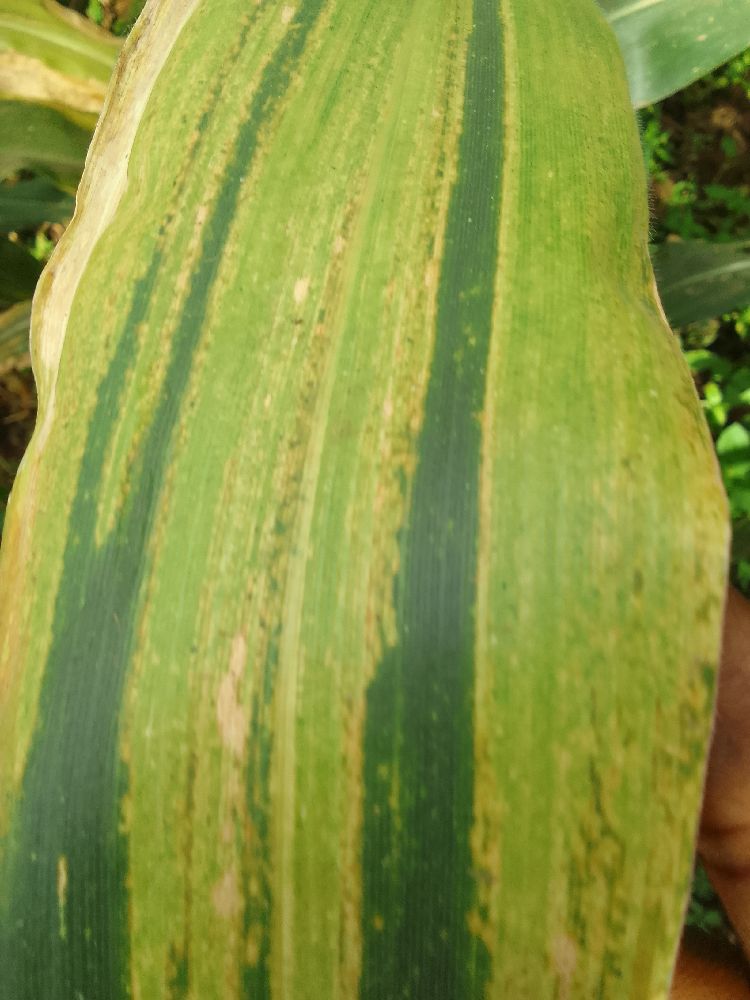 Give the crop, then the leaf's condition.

maize, maize lethal necrosis
